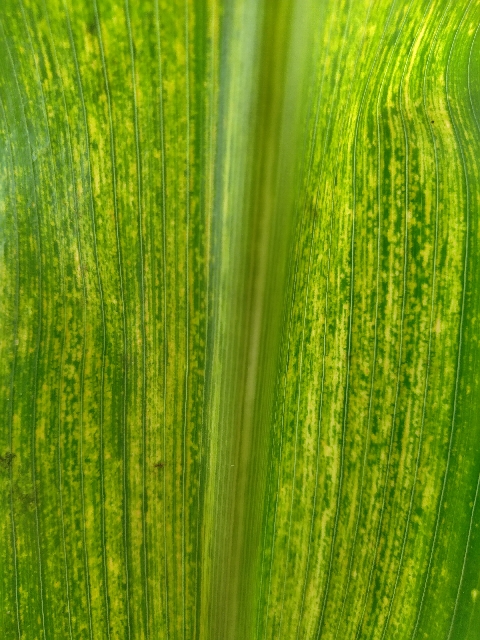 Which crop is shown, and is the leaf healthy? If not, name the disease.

maize, maize lethal necrosis
